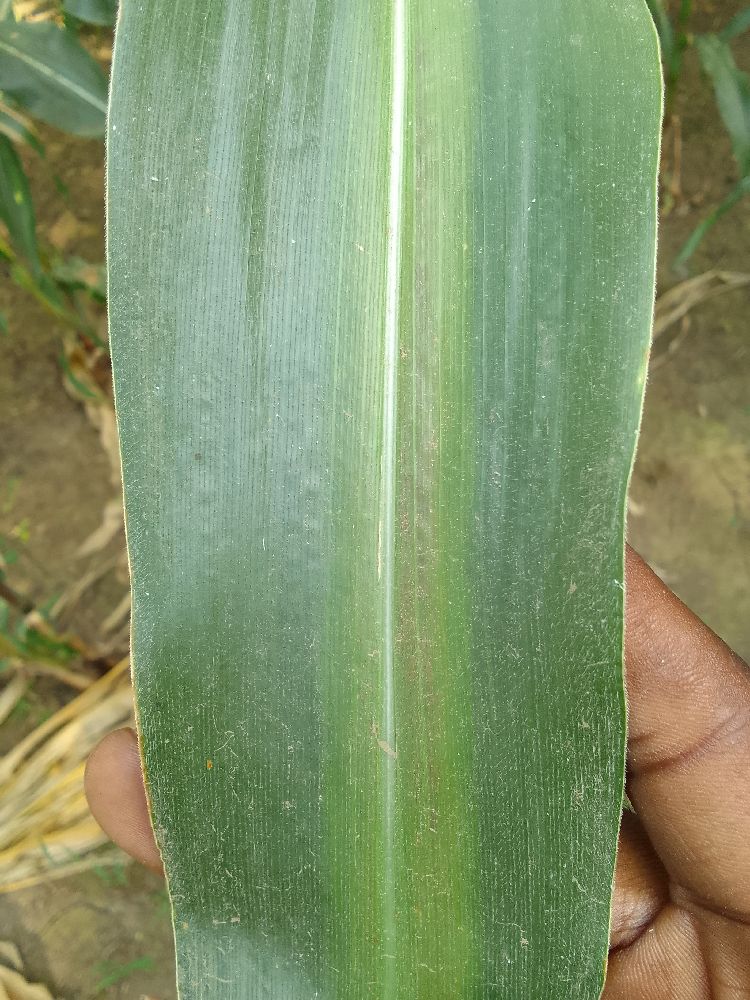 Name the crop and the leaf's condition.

maize, healthy
